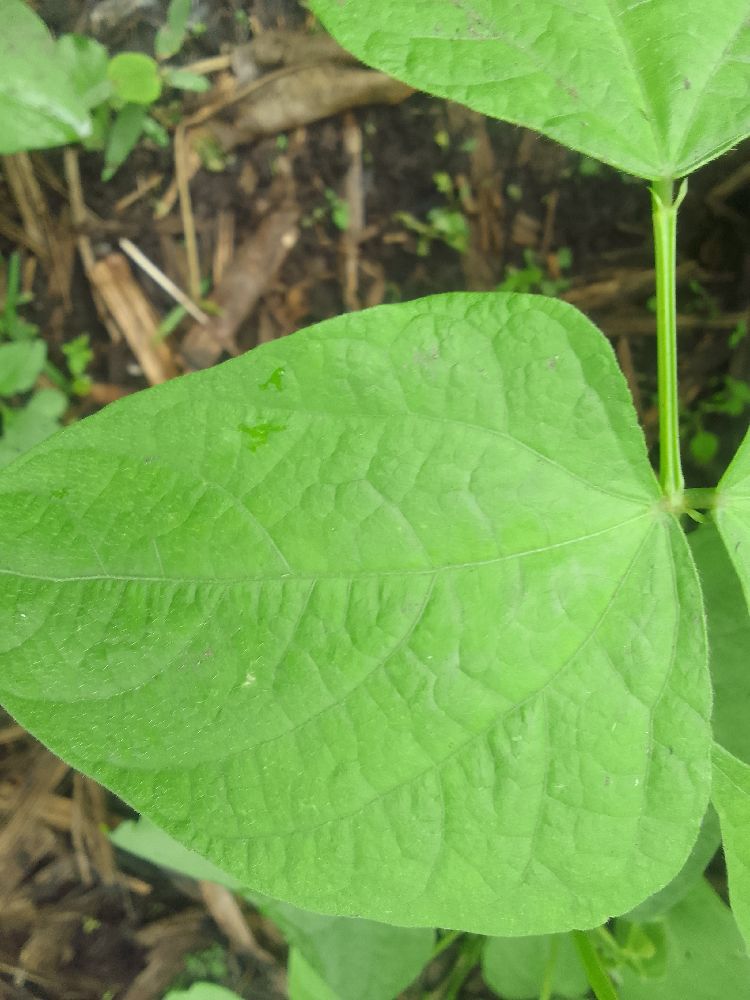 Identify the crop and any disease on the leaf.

common bean, healthy
